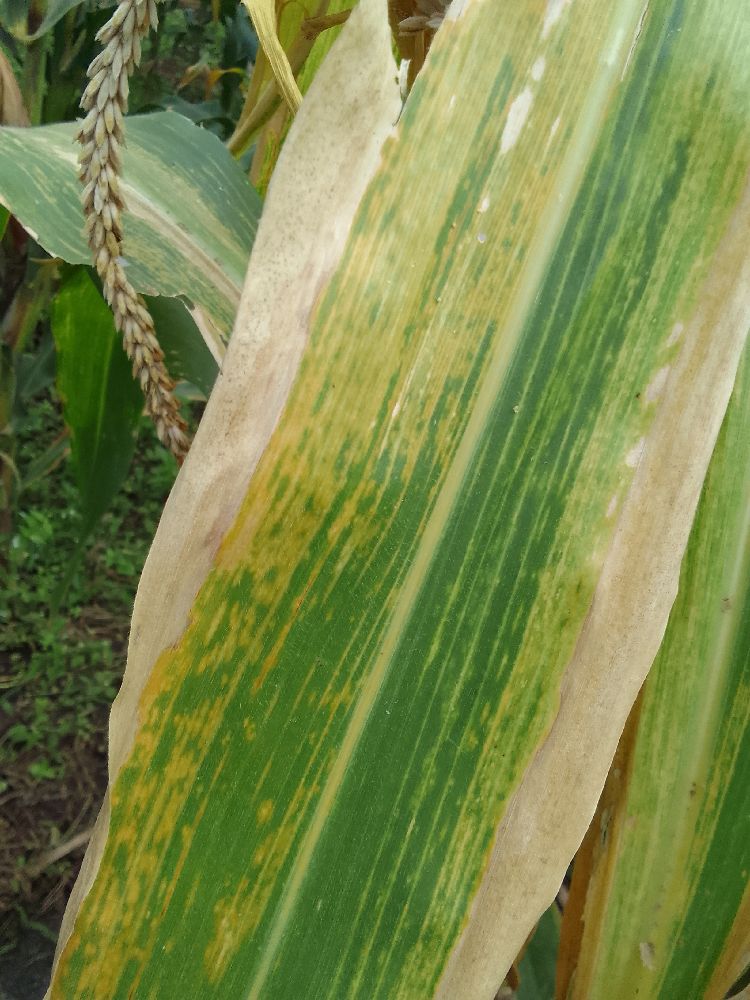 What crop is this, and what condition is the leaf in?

maize, maize lethal necrosis
